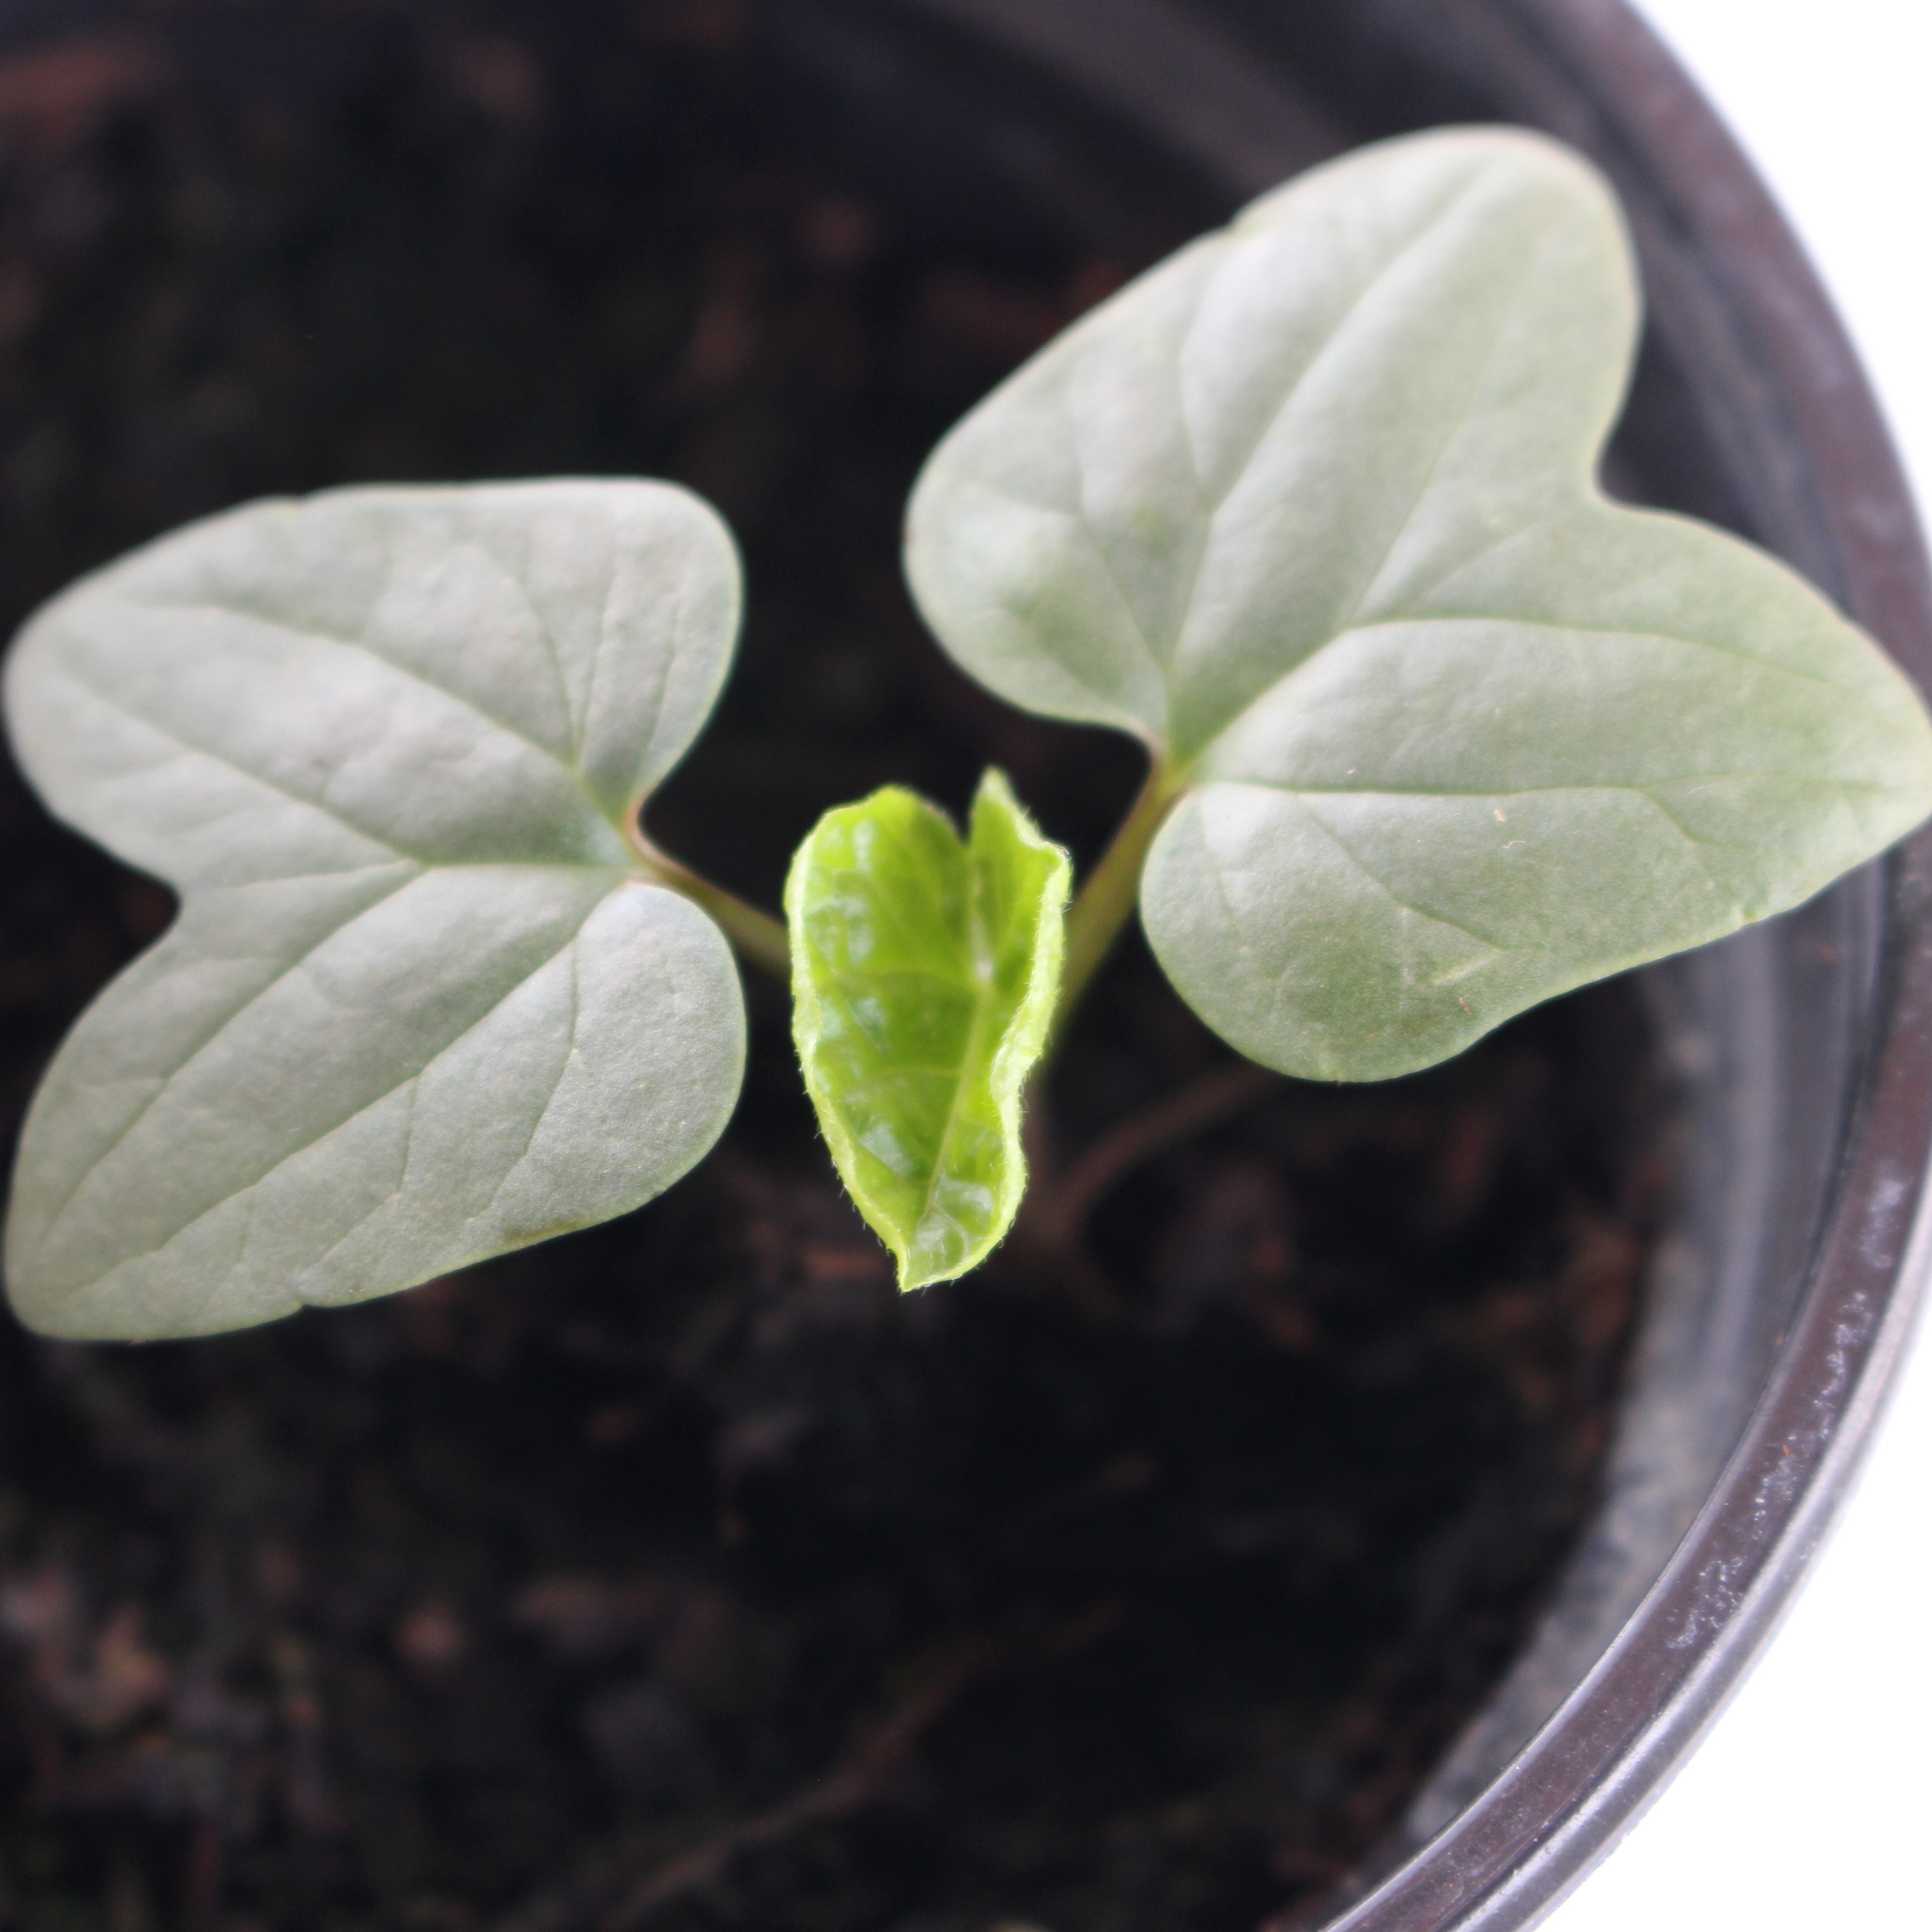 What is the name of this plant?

Convolvulus arvensis
